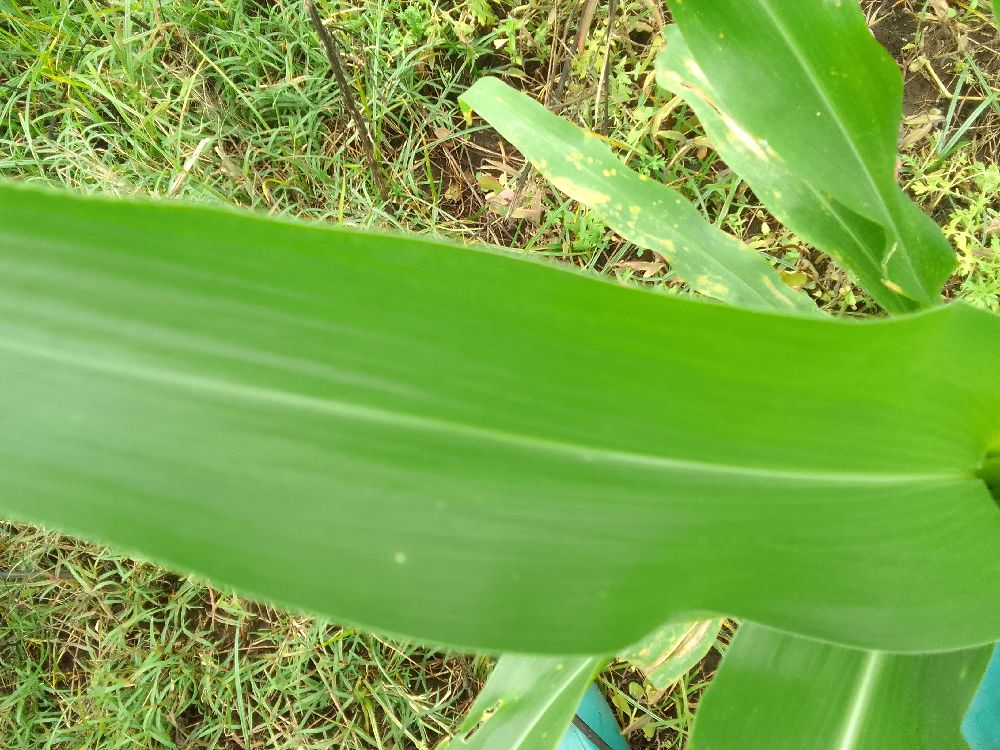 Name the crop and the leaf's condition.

maize, healthy
